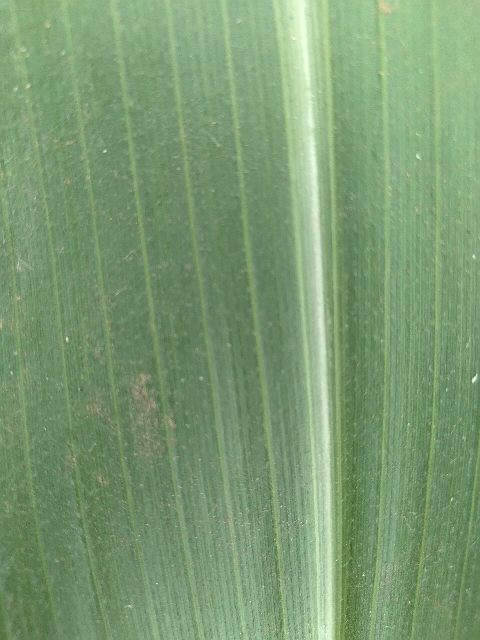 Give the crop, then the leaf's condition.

maize, healthy
